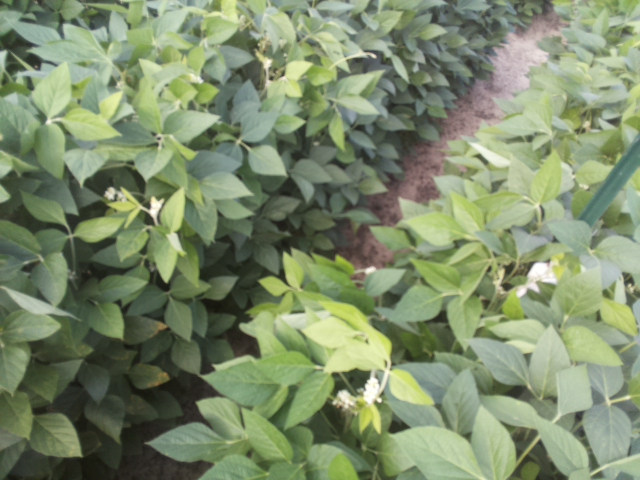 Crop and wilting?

soybean, leaves with no wilting
